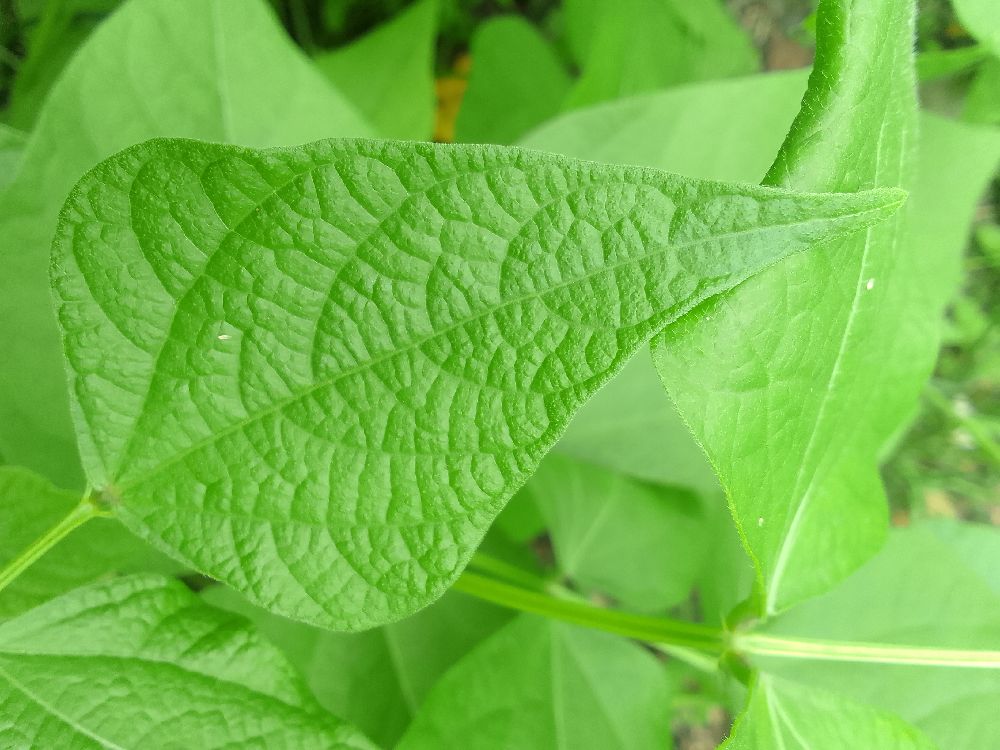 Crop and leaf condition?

common bean, healthy
